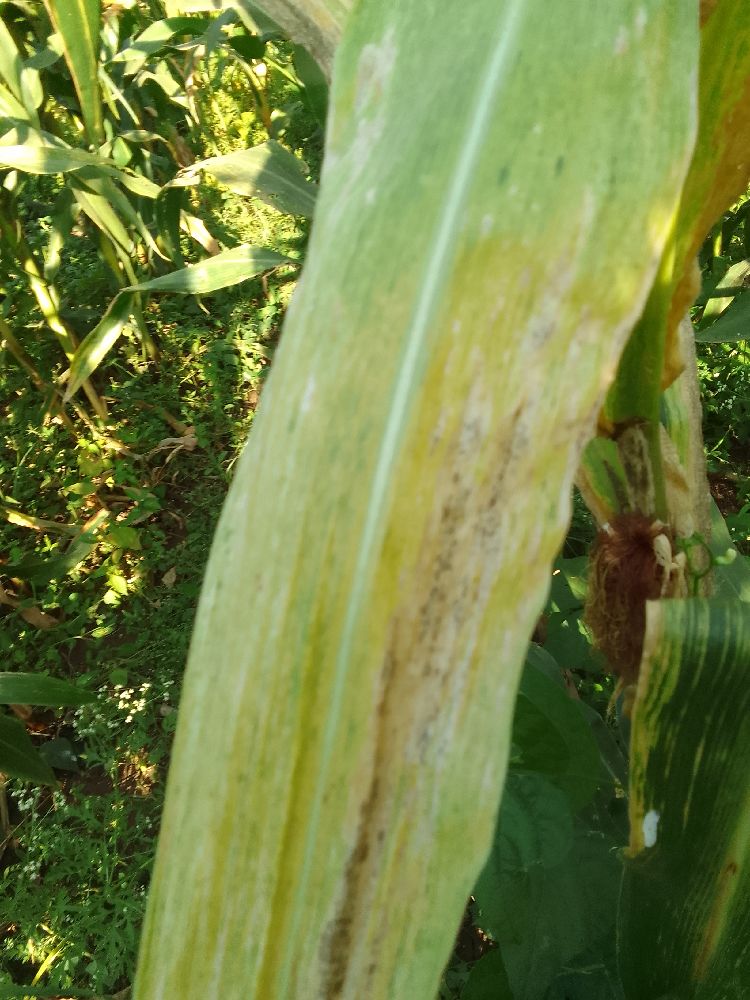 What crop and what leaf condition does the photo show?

maize, maize lethal necrosis
